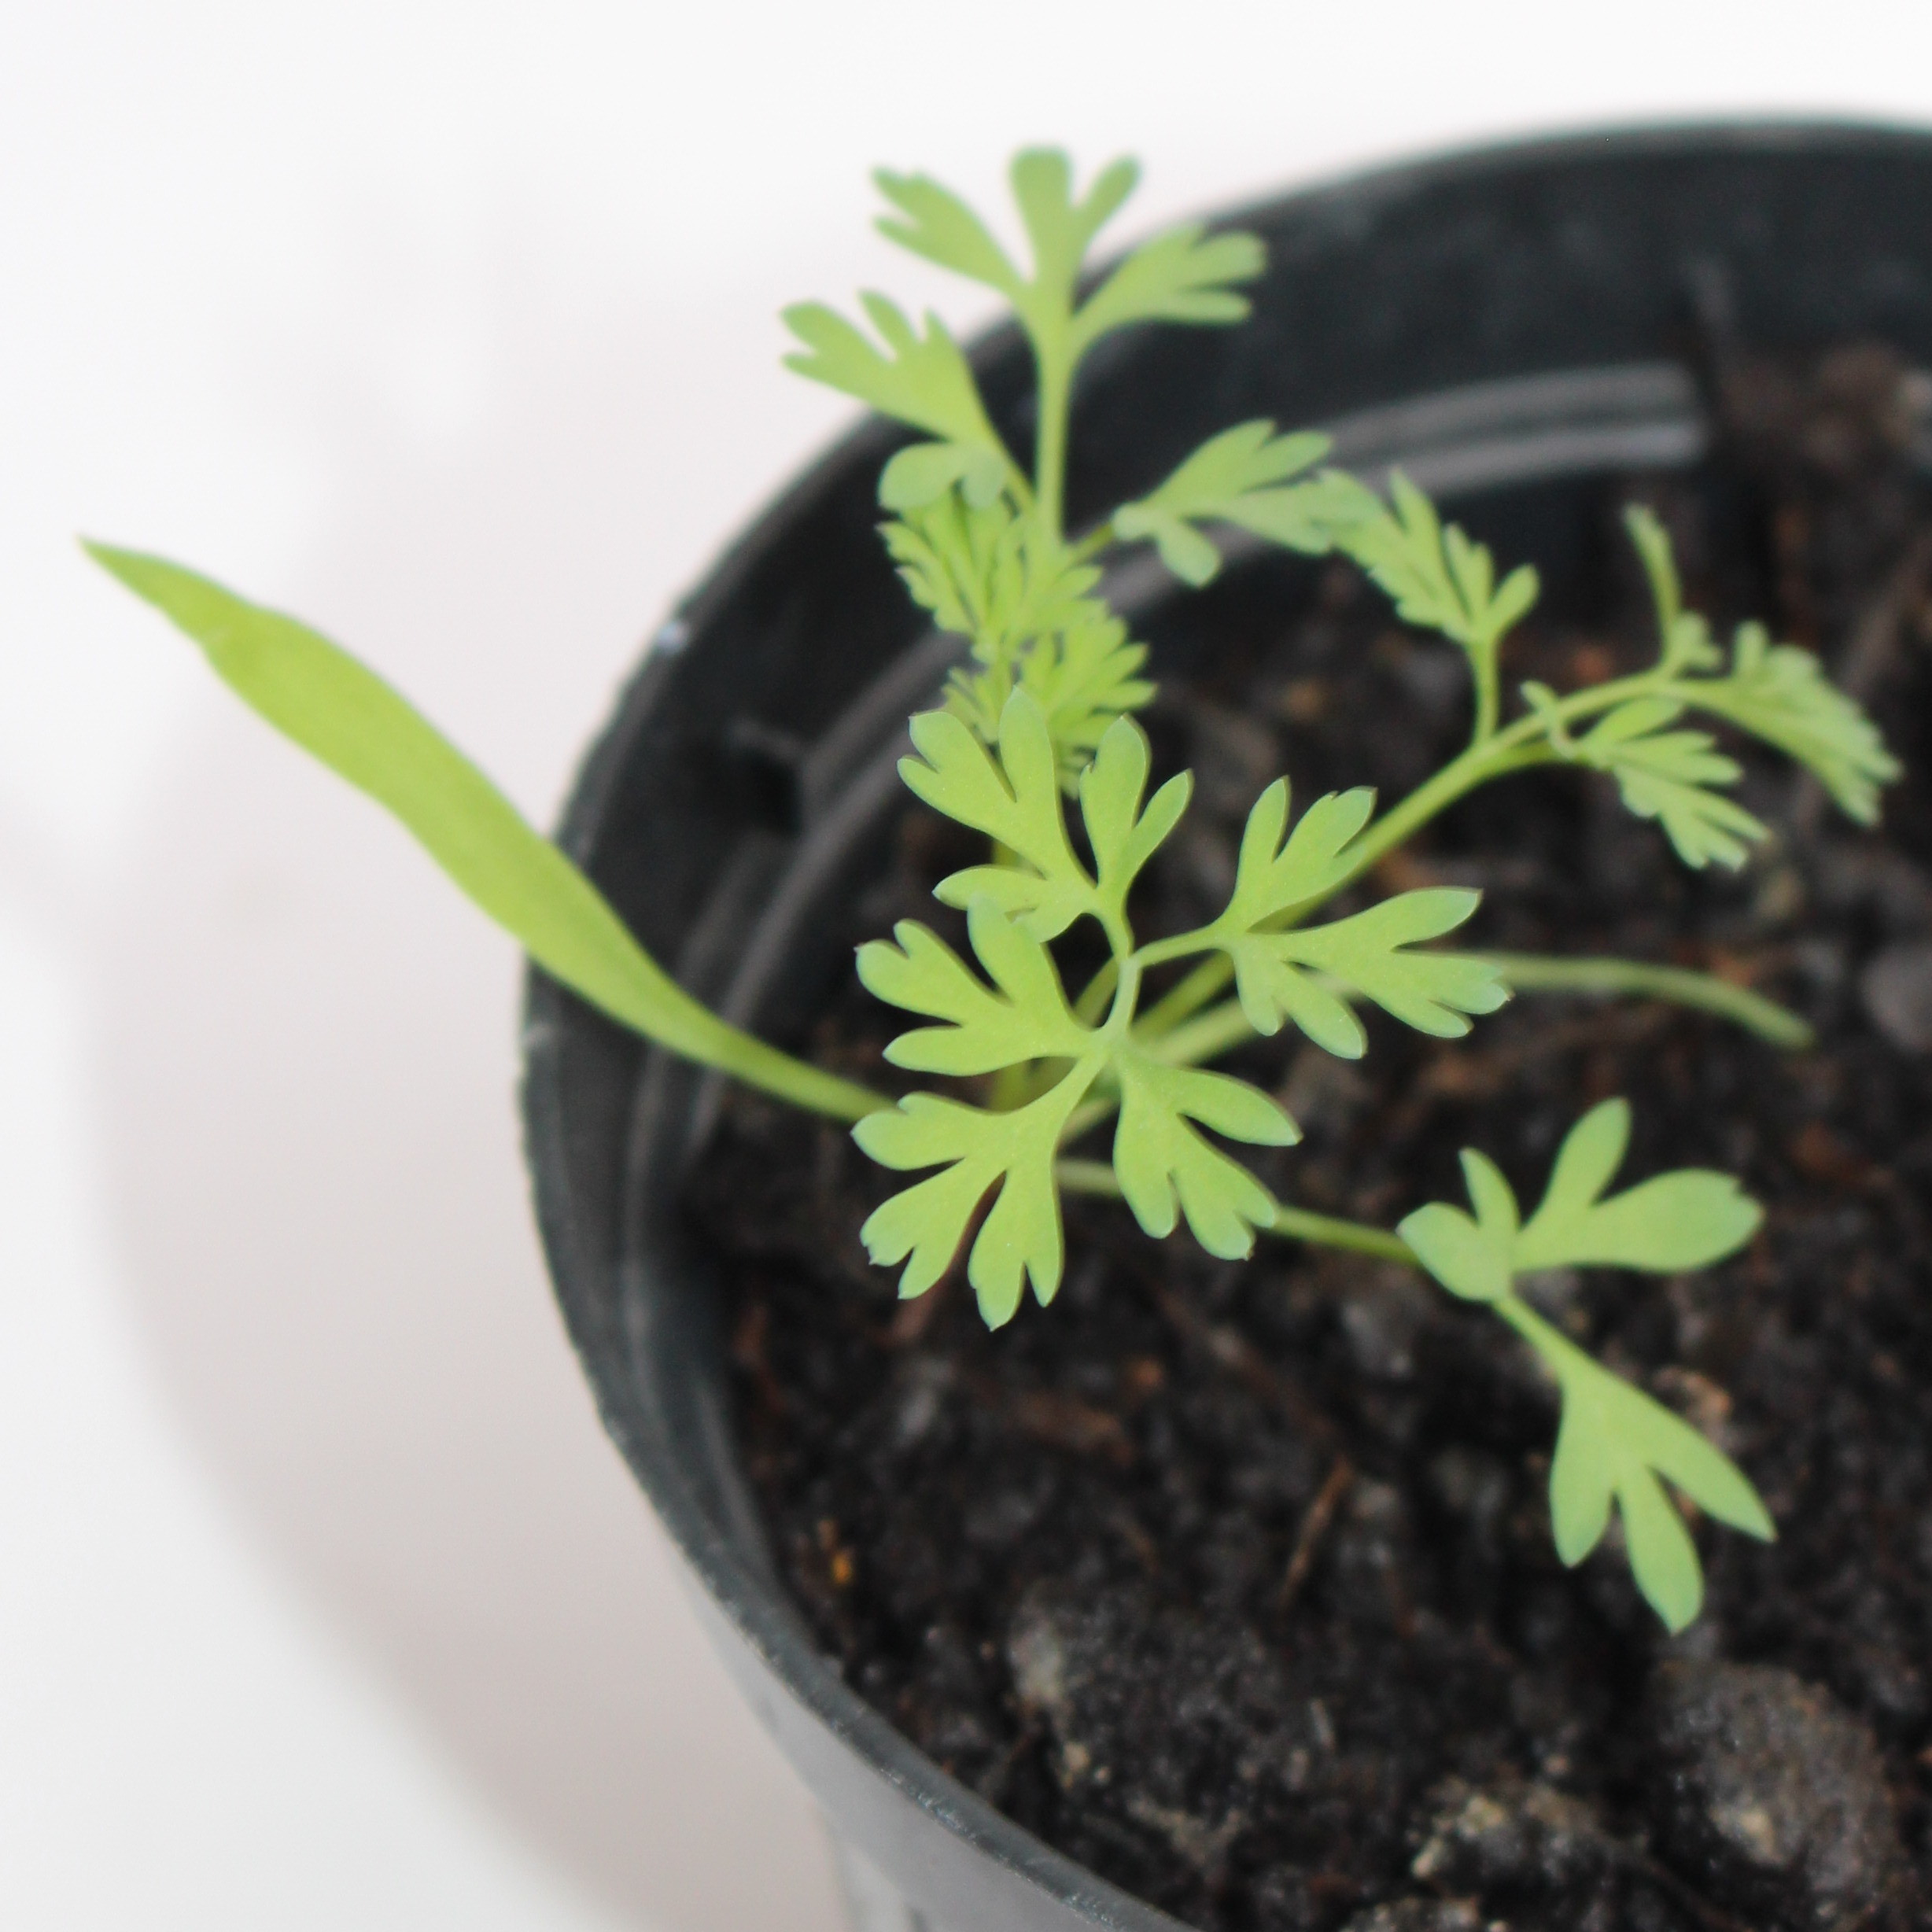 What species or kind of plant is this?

Fumaria officinalis
